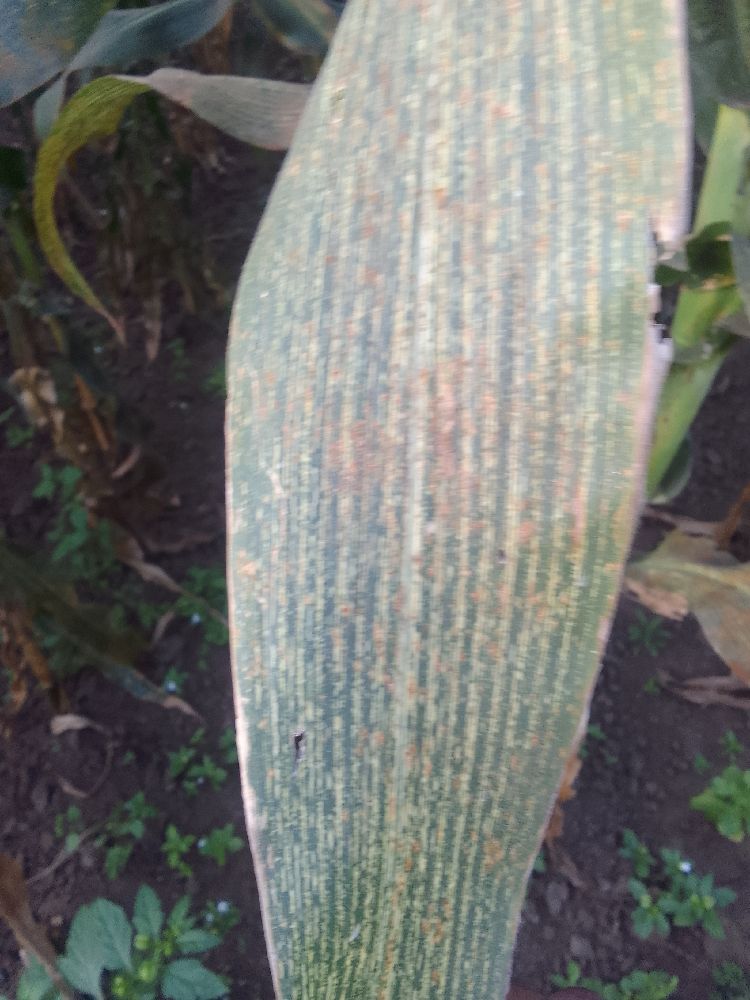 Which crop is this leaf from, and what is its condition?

maize, maize streak virus
